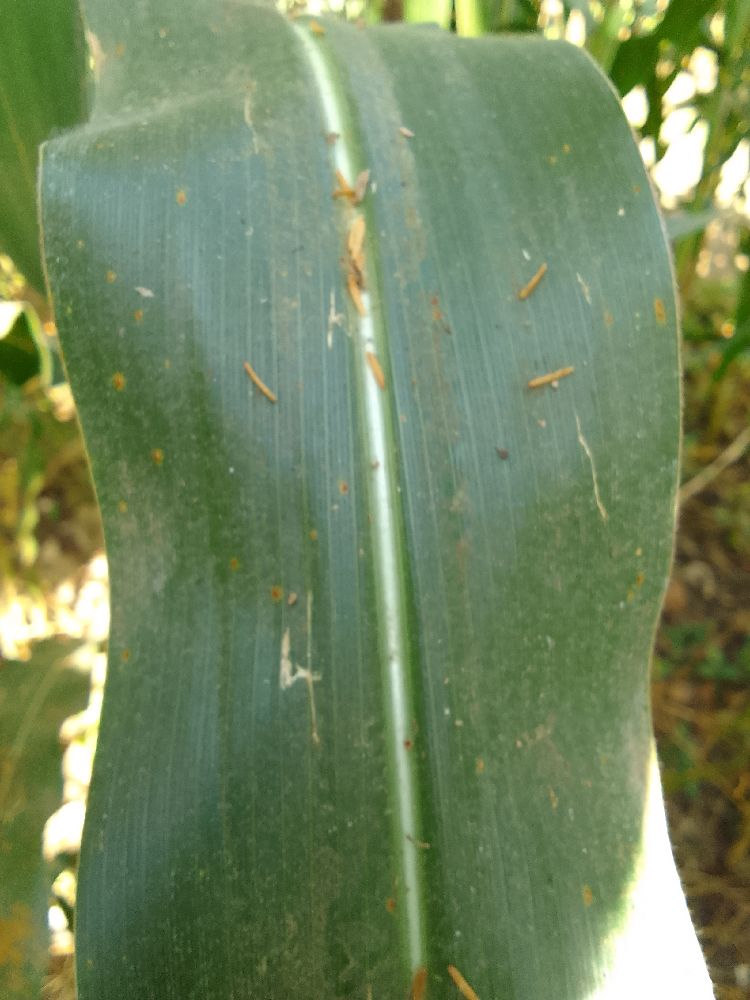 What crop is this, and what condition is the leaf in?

maize, healthy
